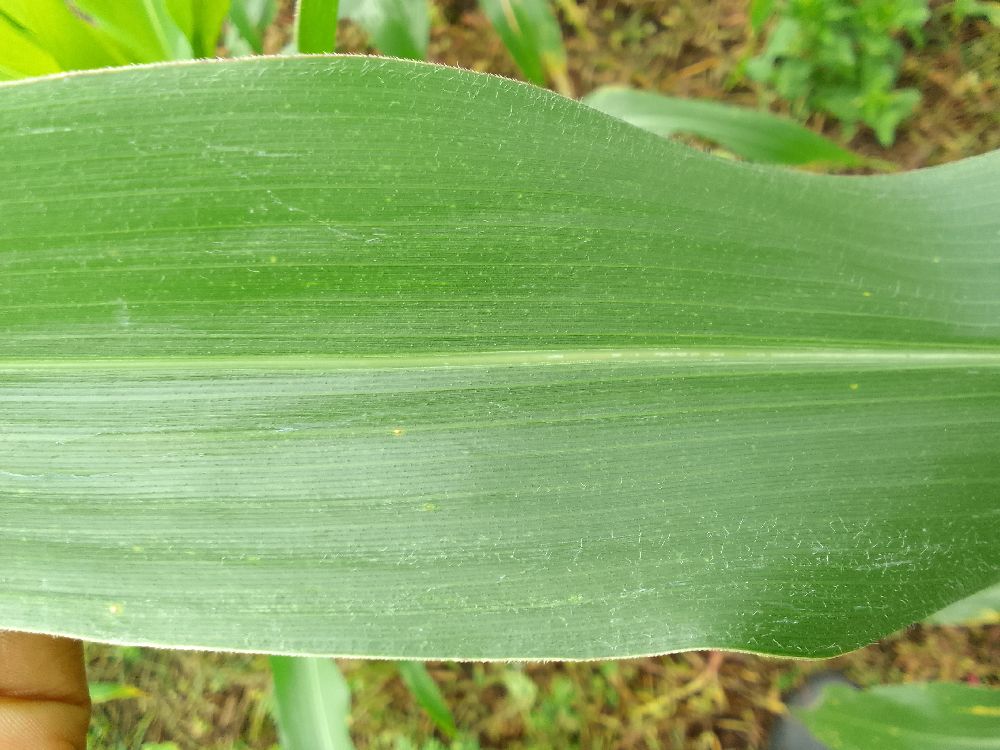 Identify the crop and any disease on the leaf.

maize, healthy
